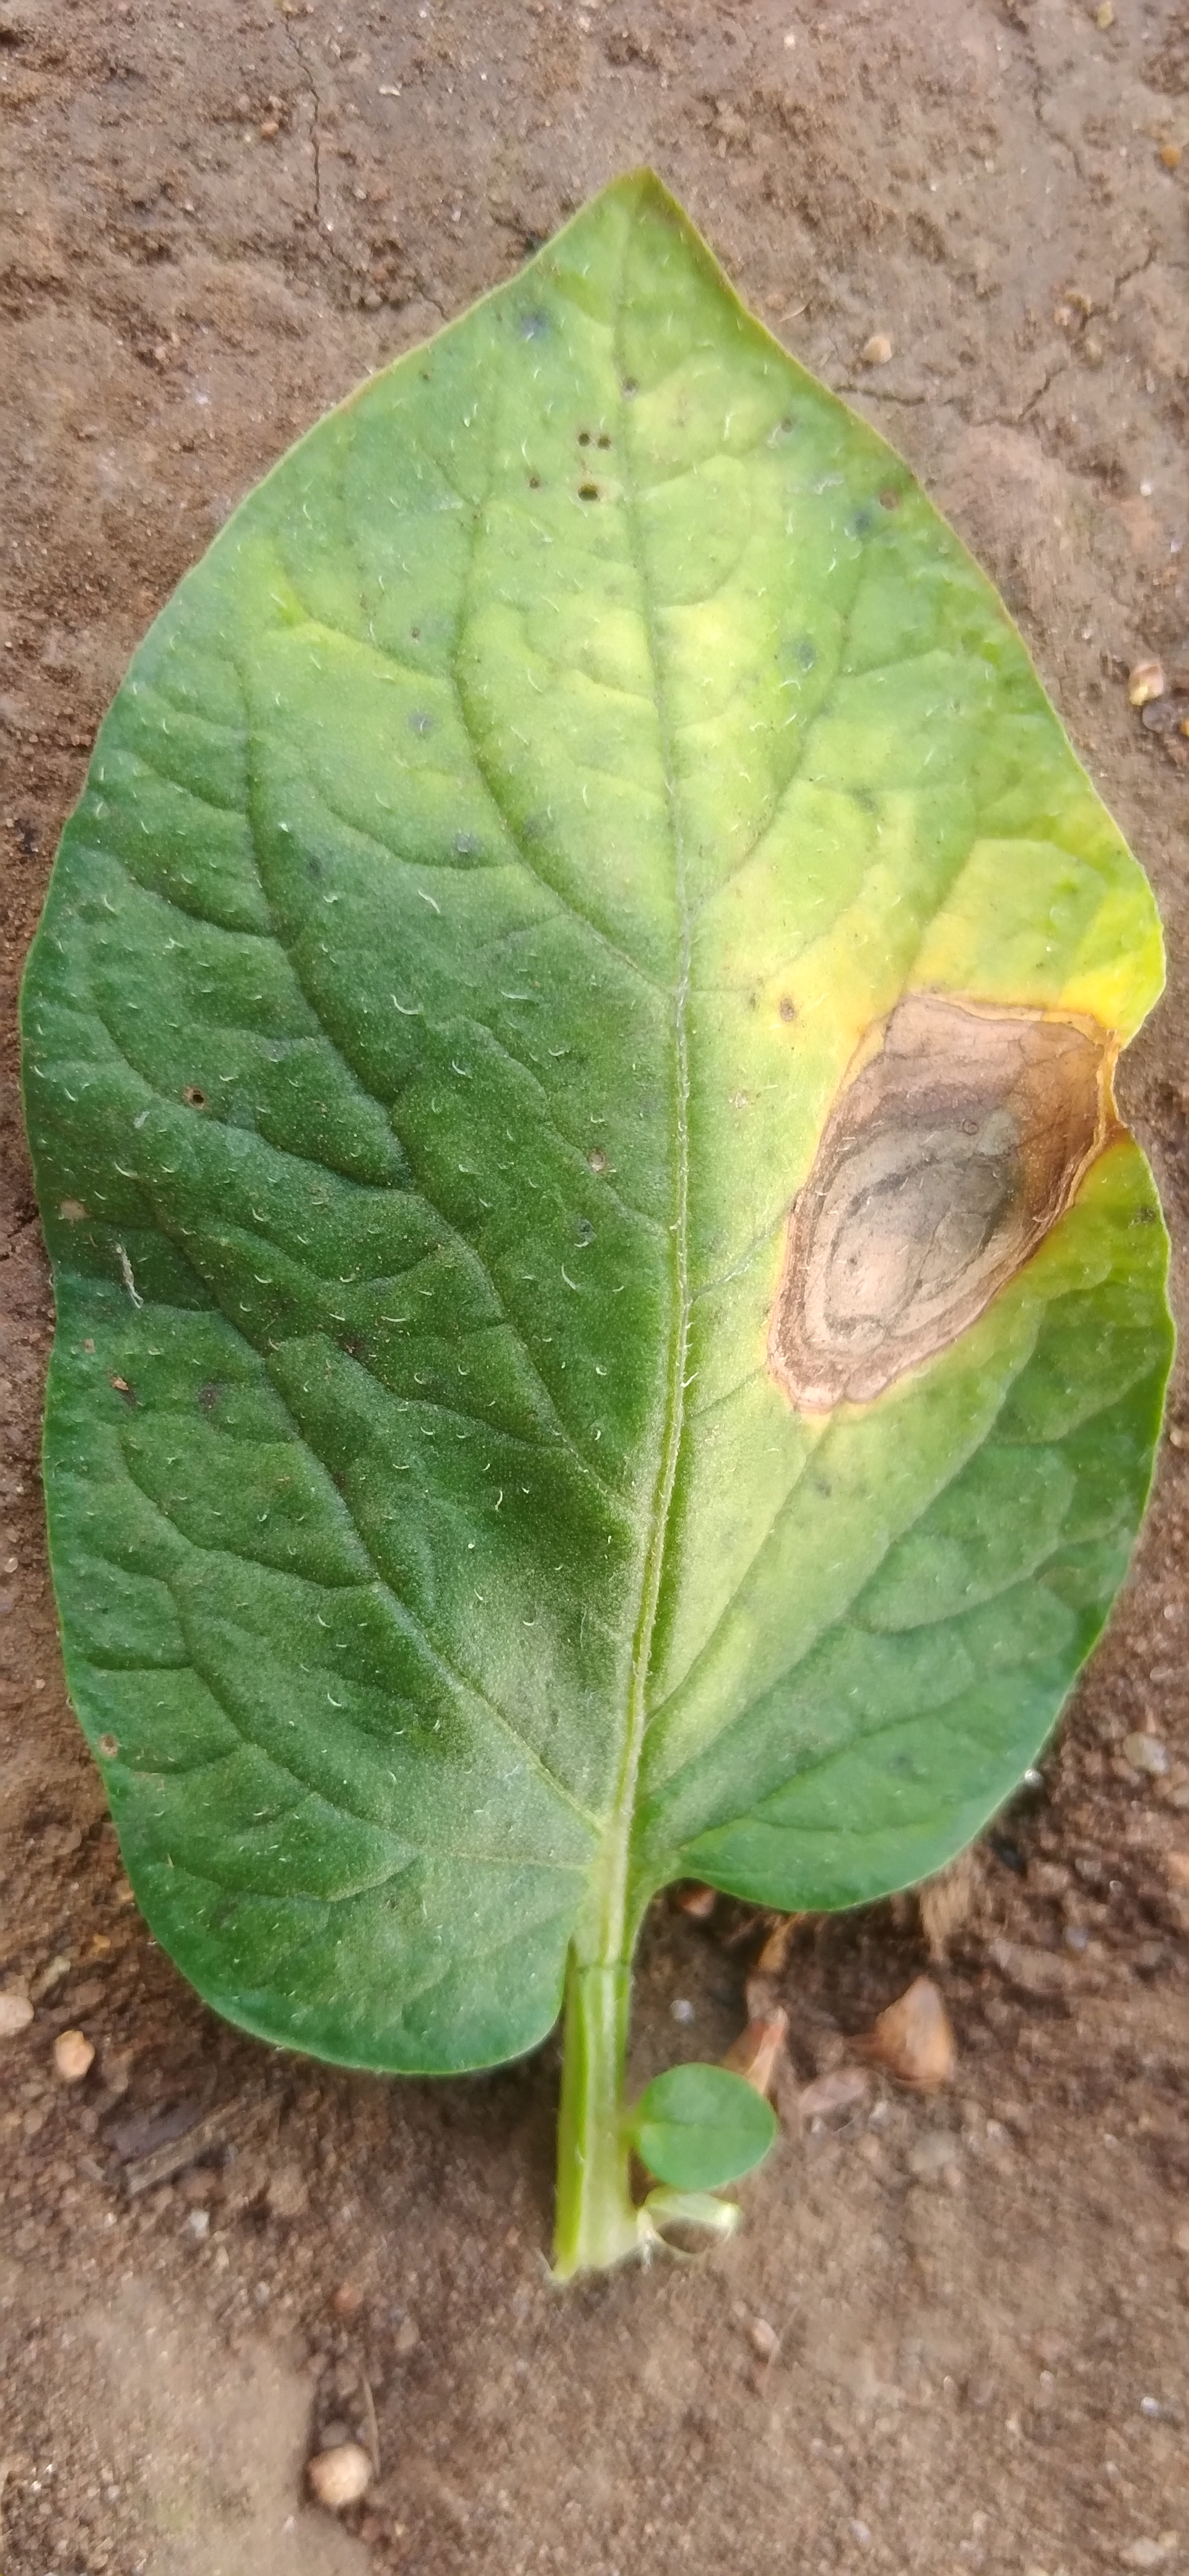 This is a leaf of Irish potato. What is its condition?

early blight
